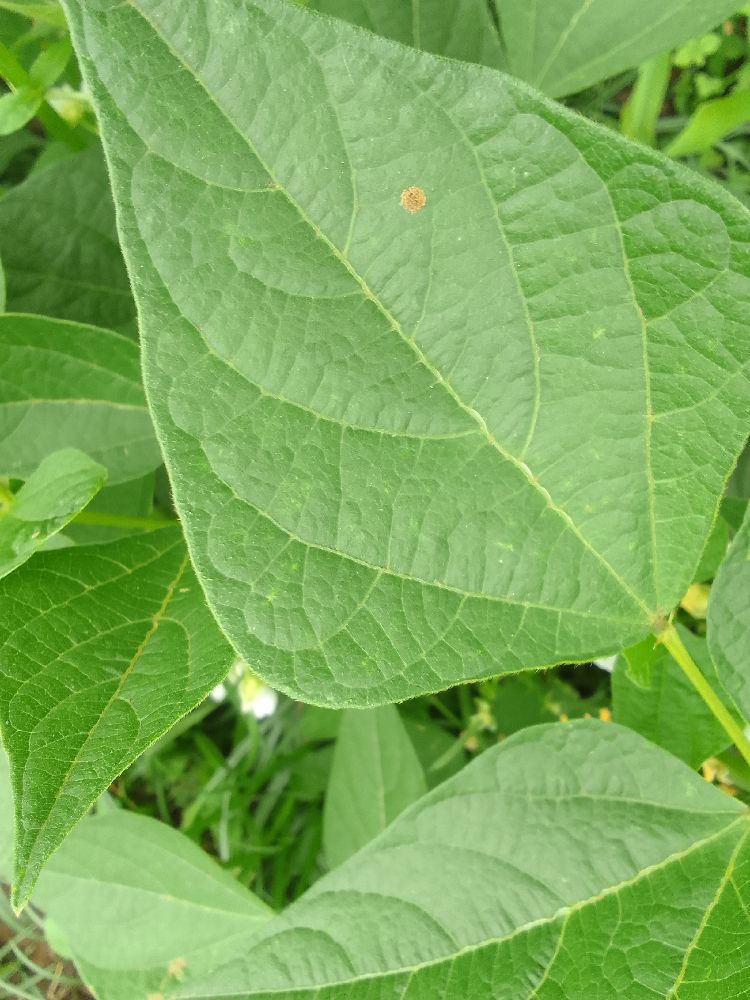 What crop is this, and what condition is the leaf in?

common bean, healthy
